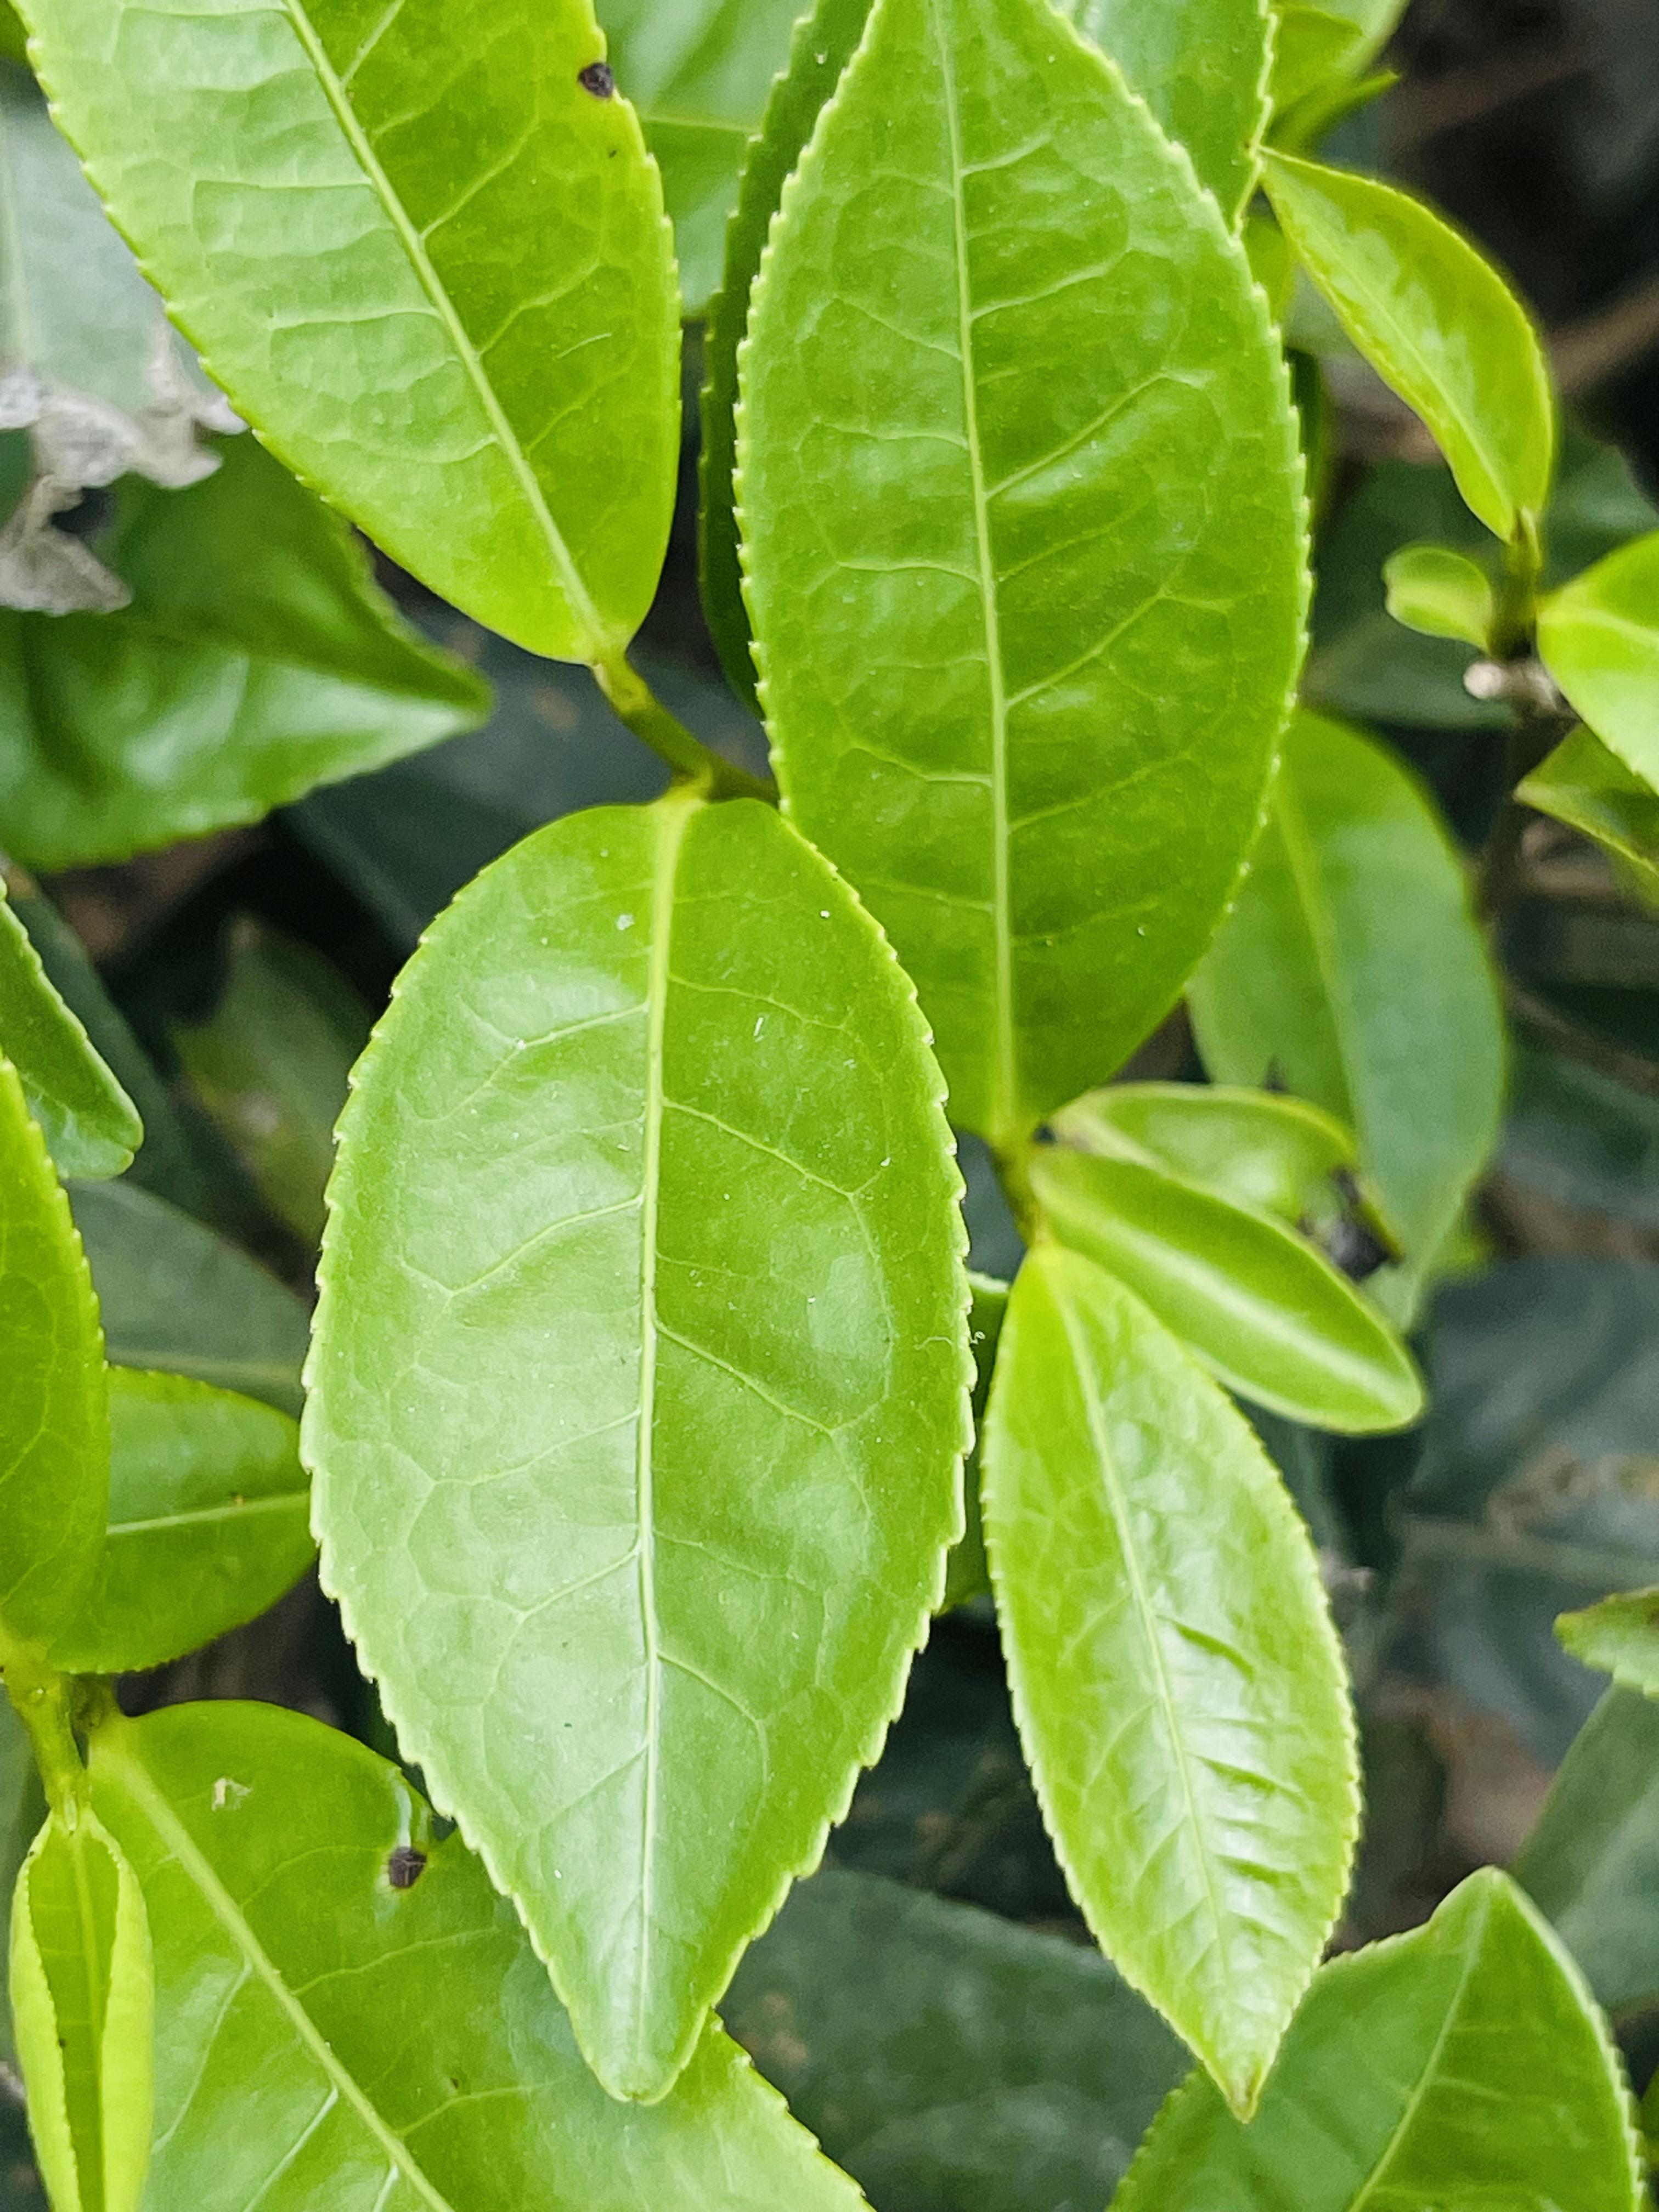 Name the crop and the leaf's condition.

tea, healthy leaf
